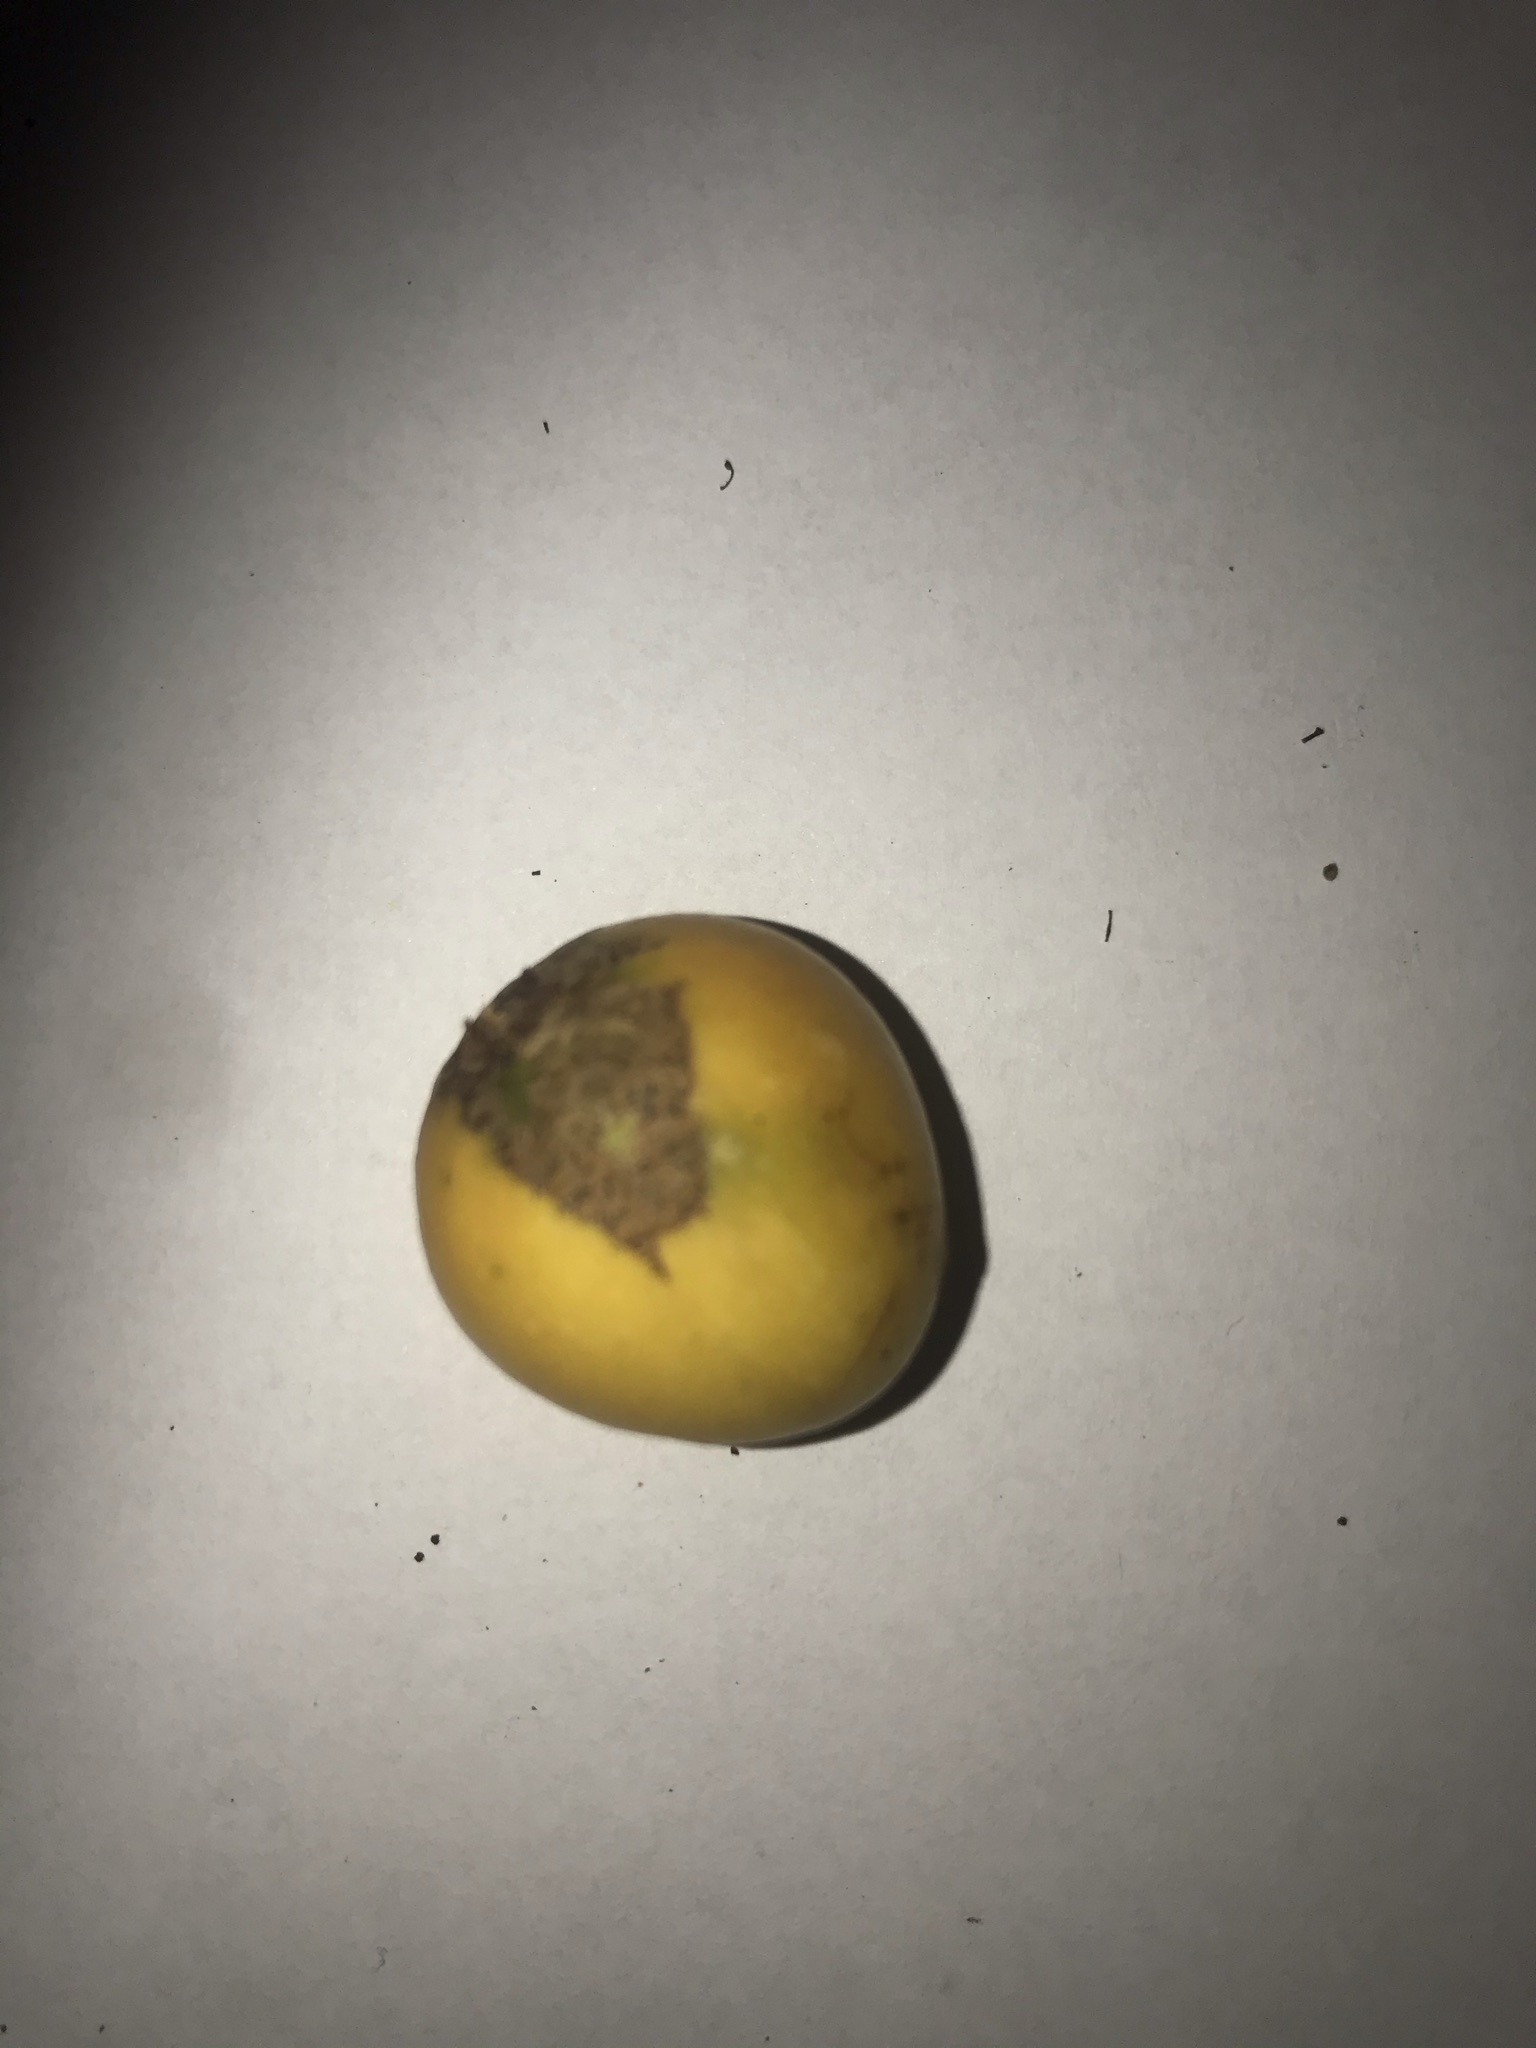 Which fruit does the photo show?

abiu
